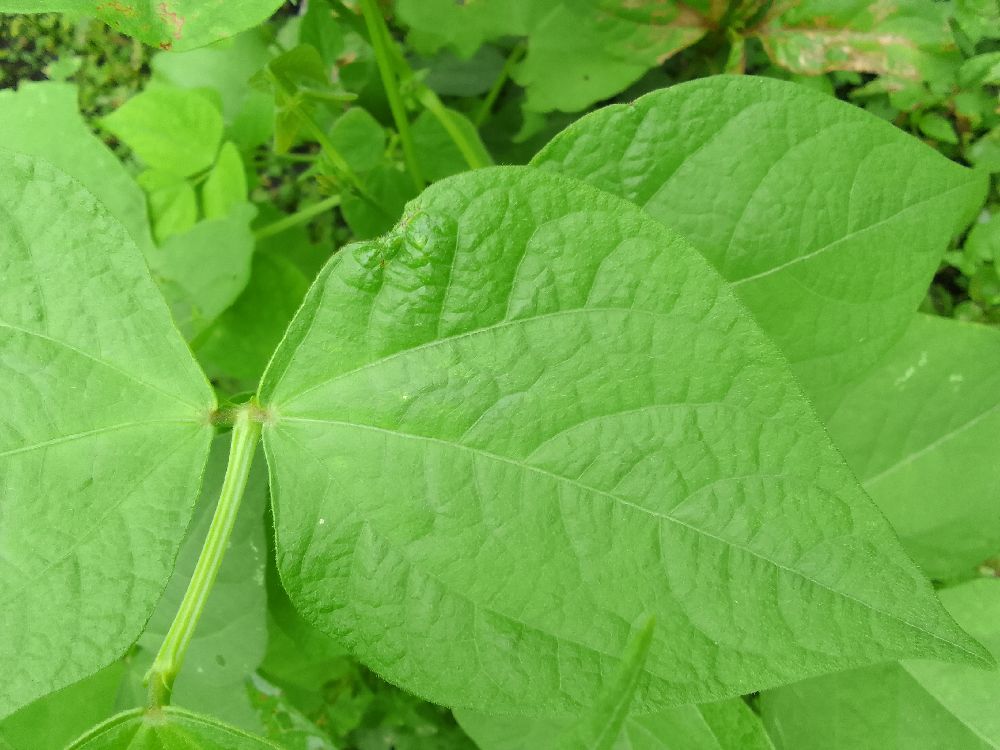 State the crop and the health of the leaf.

common bean, healthy
